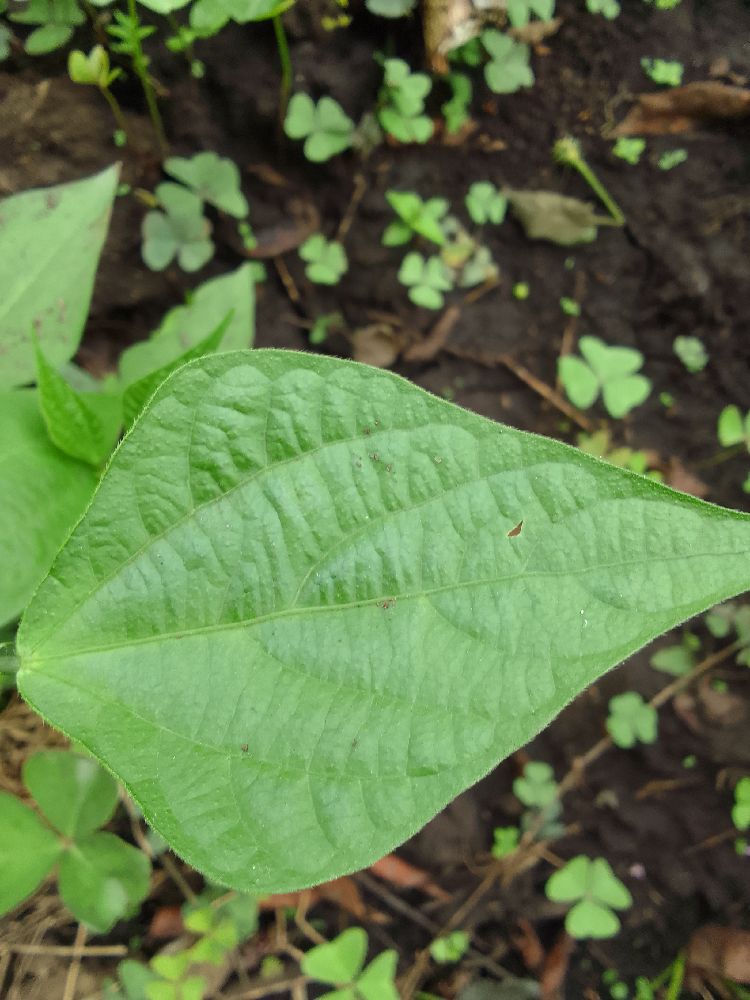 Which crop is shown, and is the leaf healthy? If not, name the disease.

common bean, healthy
